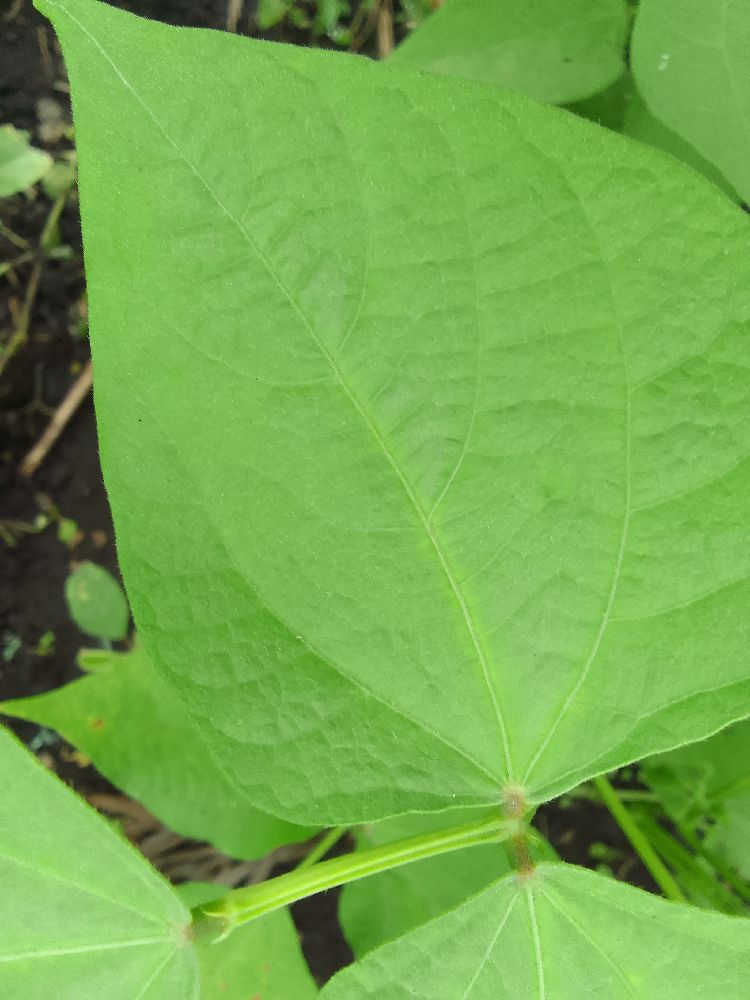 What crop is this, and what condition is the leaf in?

common bean, healthy
